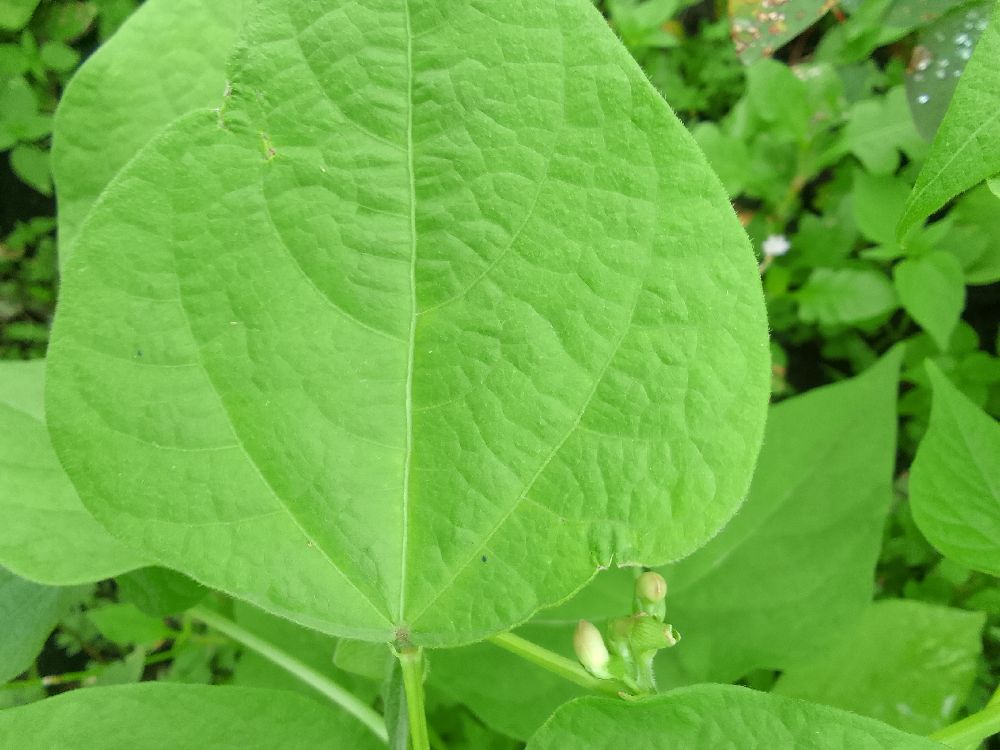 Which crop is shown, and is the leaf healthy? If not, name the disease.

common bean, healthy
